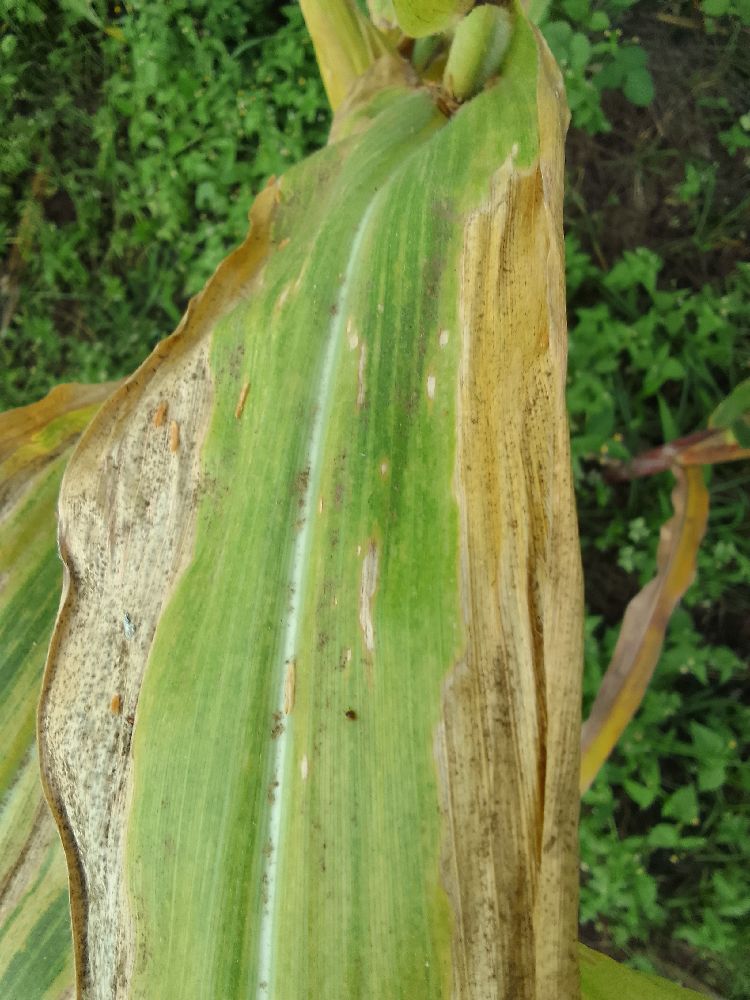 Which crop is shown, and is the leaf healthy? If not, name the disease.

maize, maize lethal necrosis
